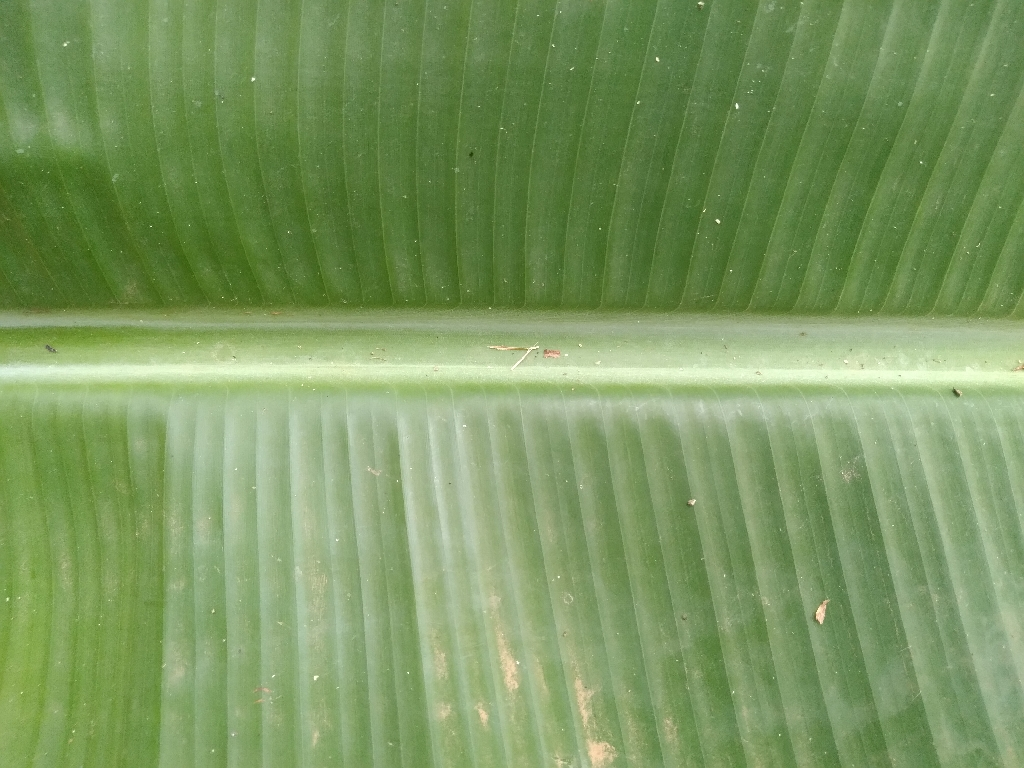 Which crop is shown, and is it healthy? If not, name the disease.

banana, healthy
